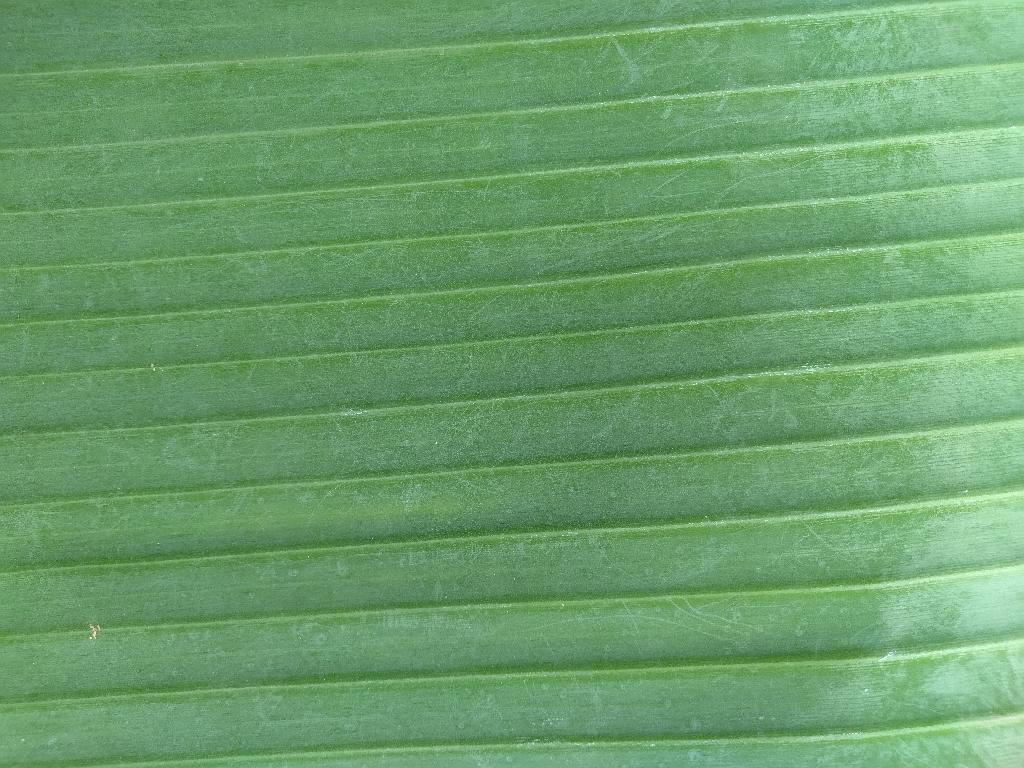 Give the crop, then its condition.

banana, healthy
